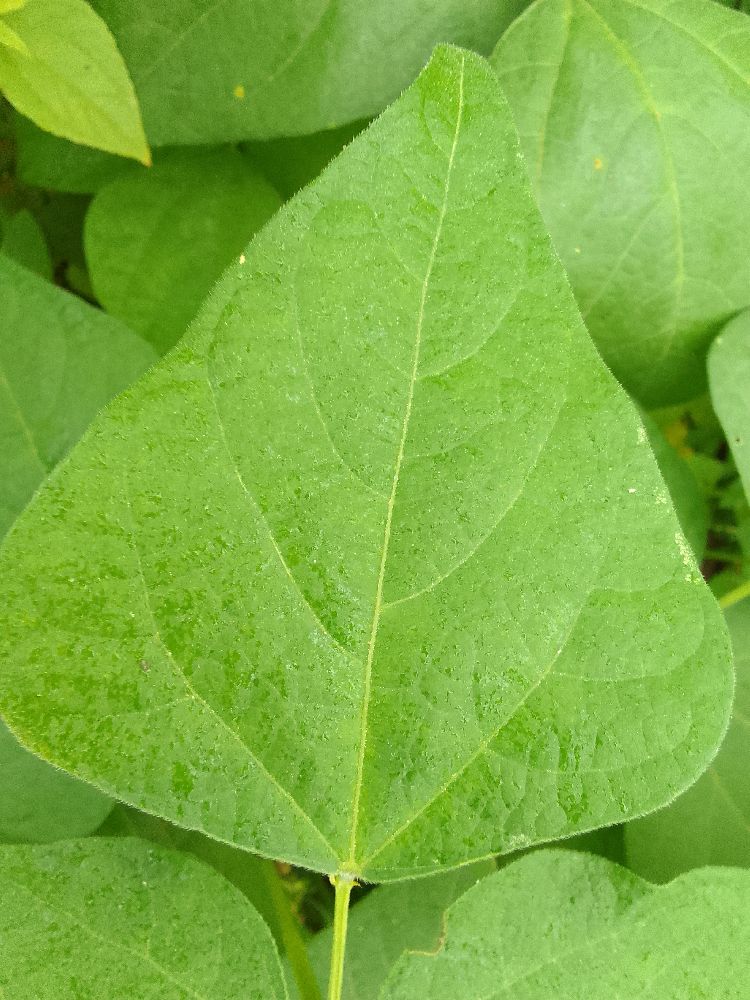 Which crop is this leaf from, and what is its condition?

common bean, healthy
